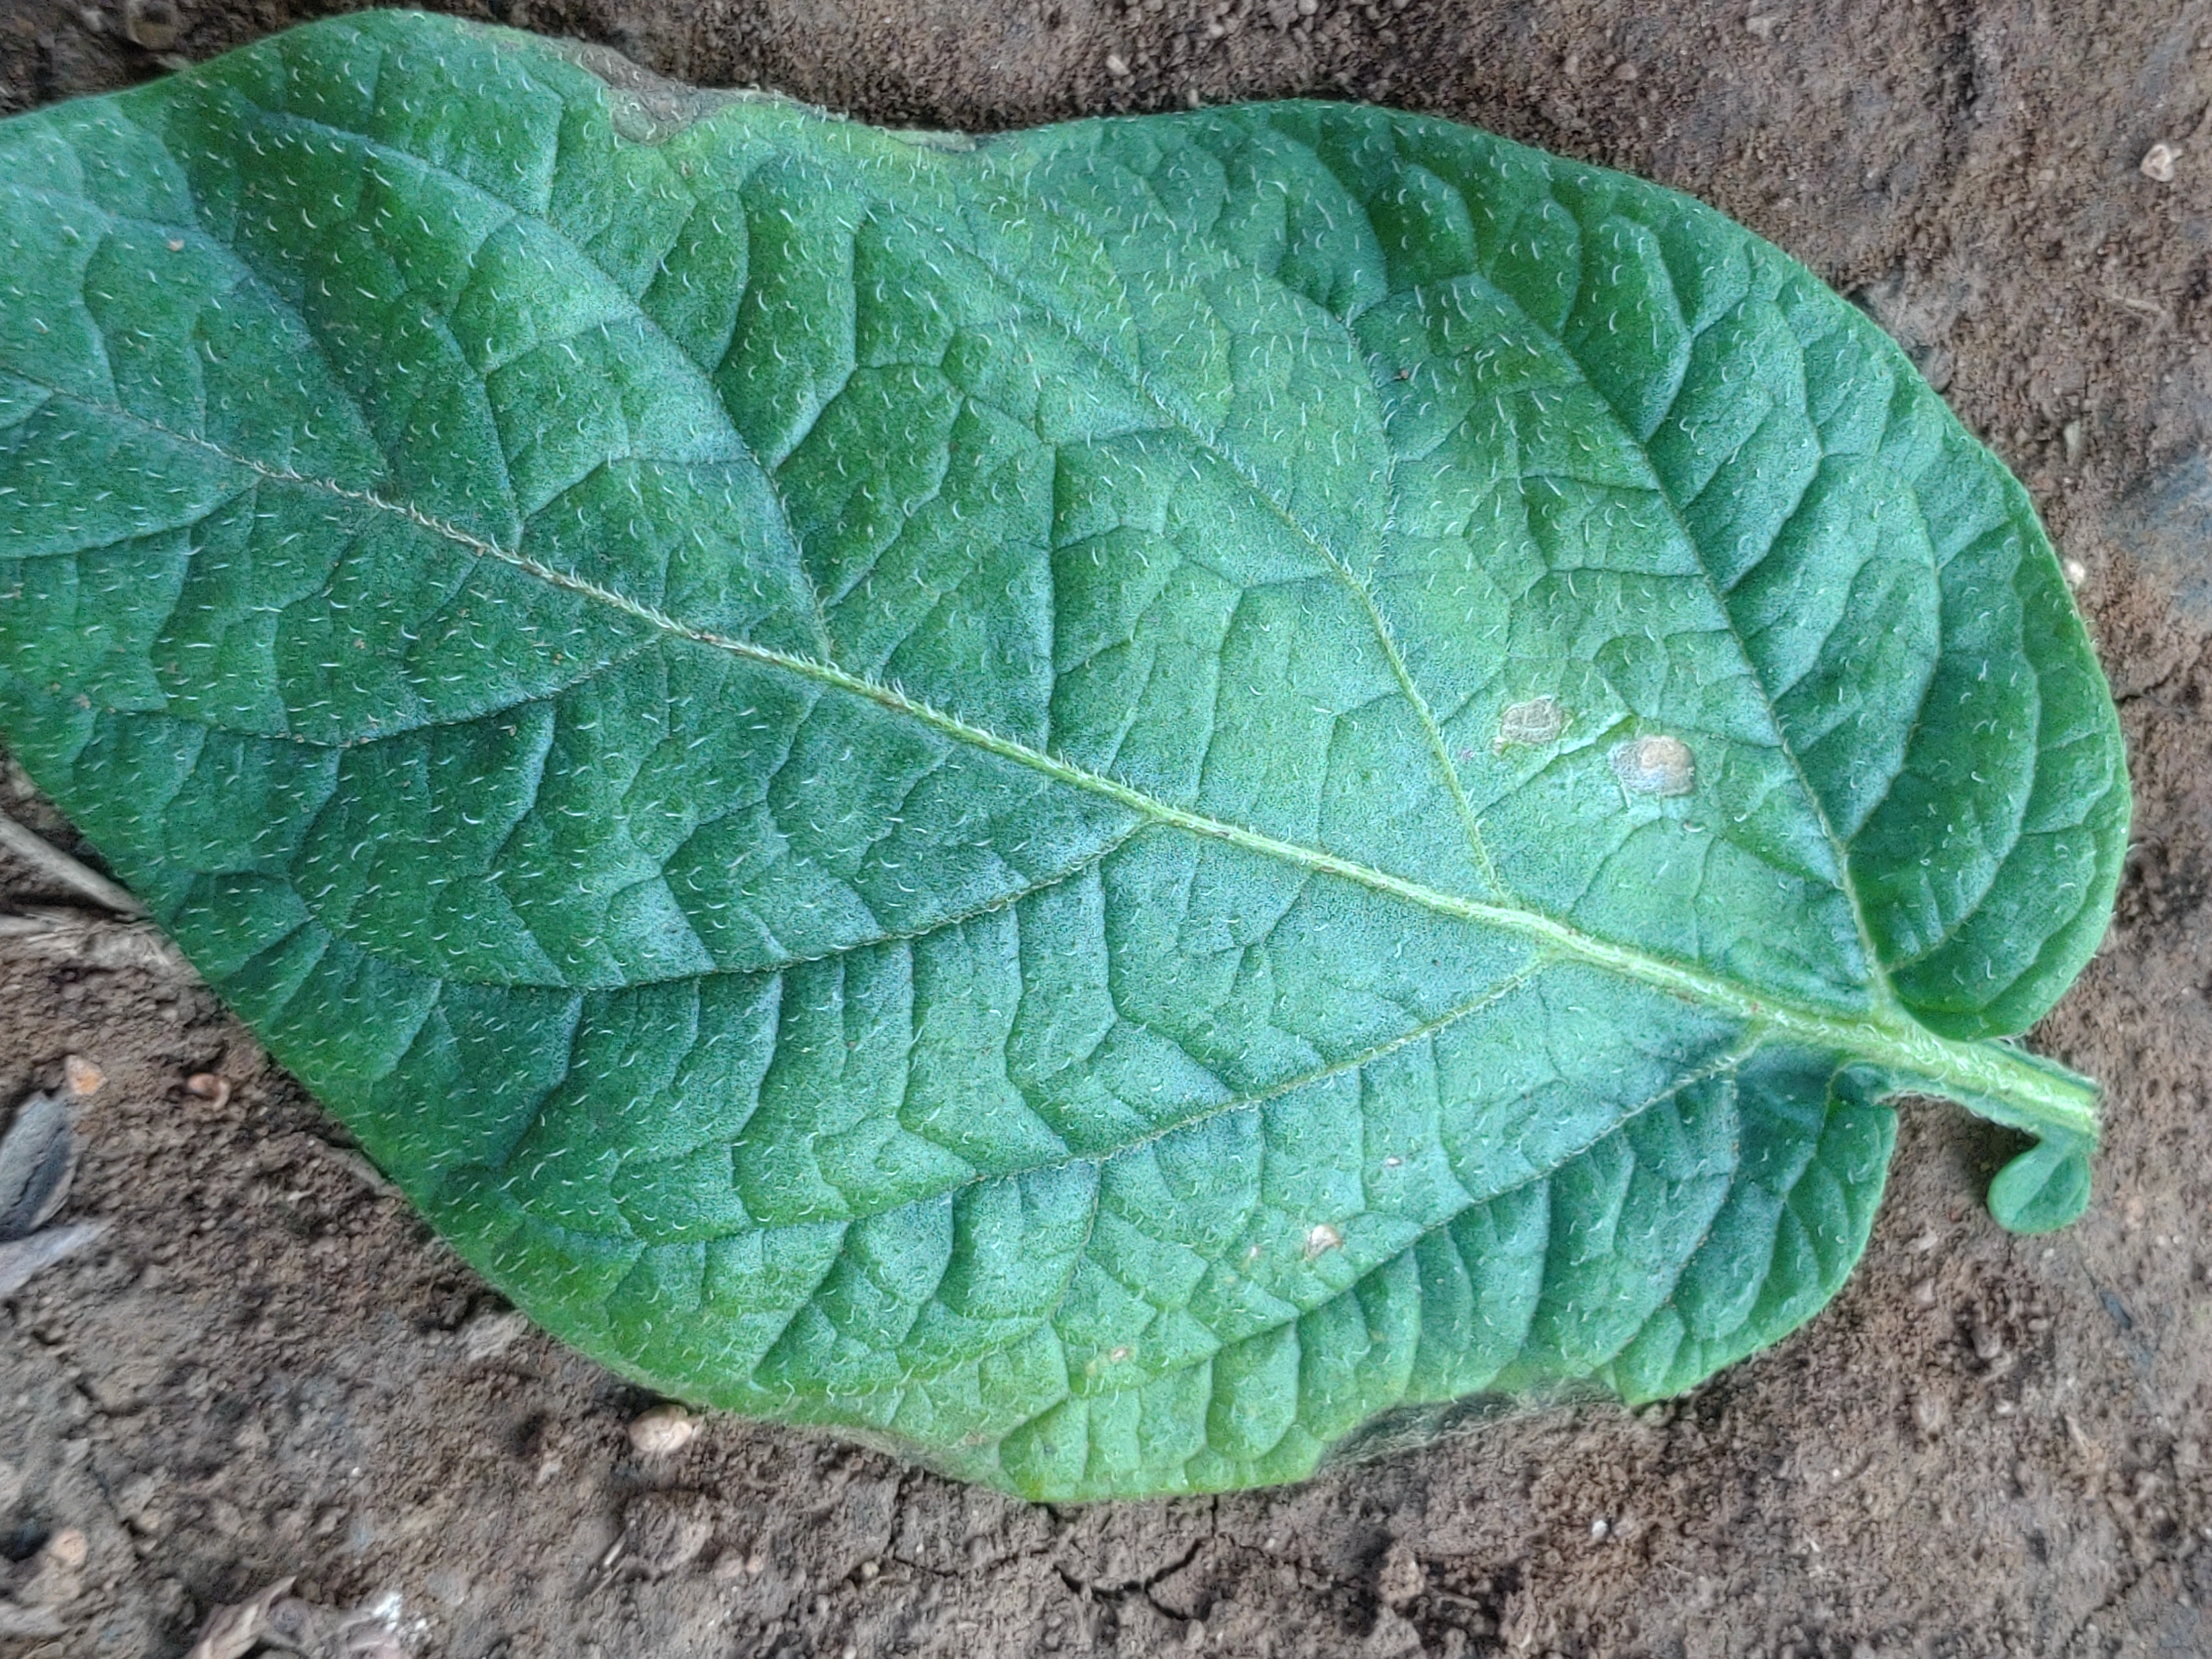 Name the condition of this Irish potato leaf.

early blight
